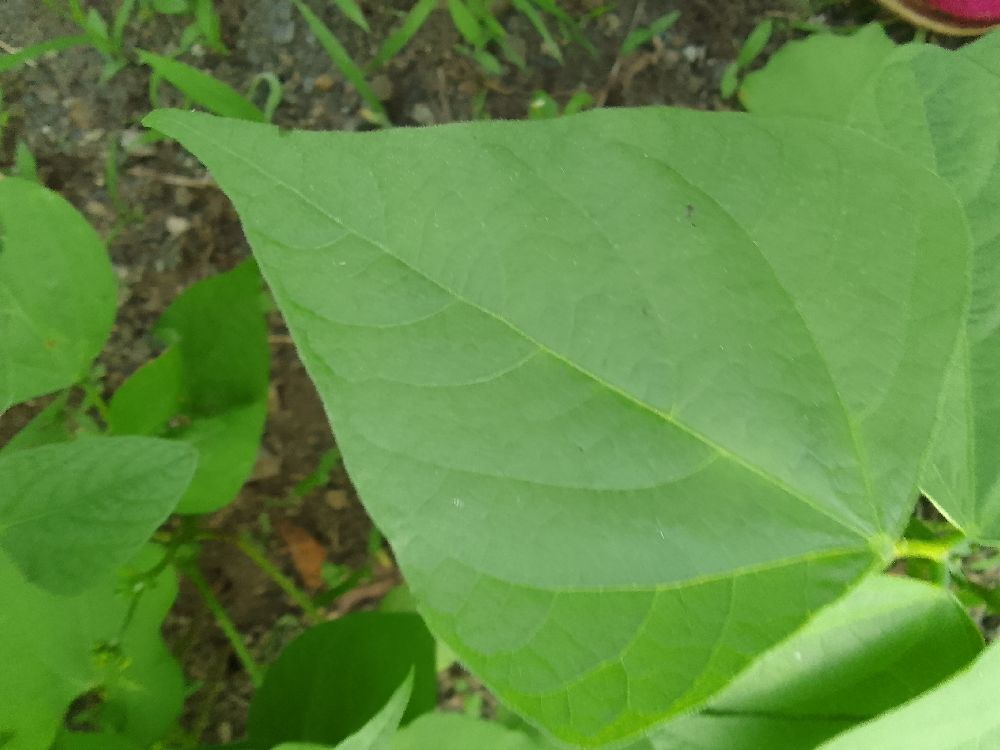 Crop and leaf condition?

common bean, healthy
